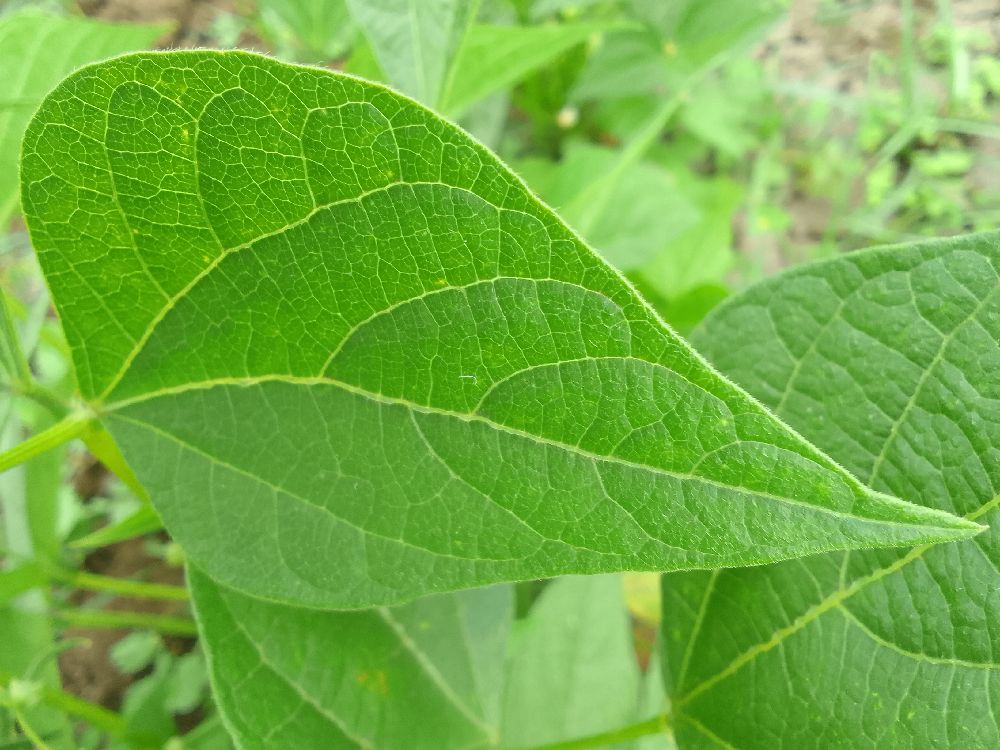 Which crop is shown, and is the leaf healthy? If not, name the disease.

common bean, healthy
